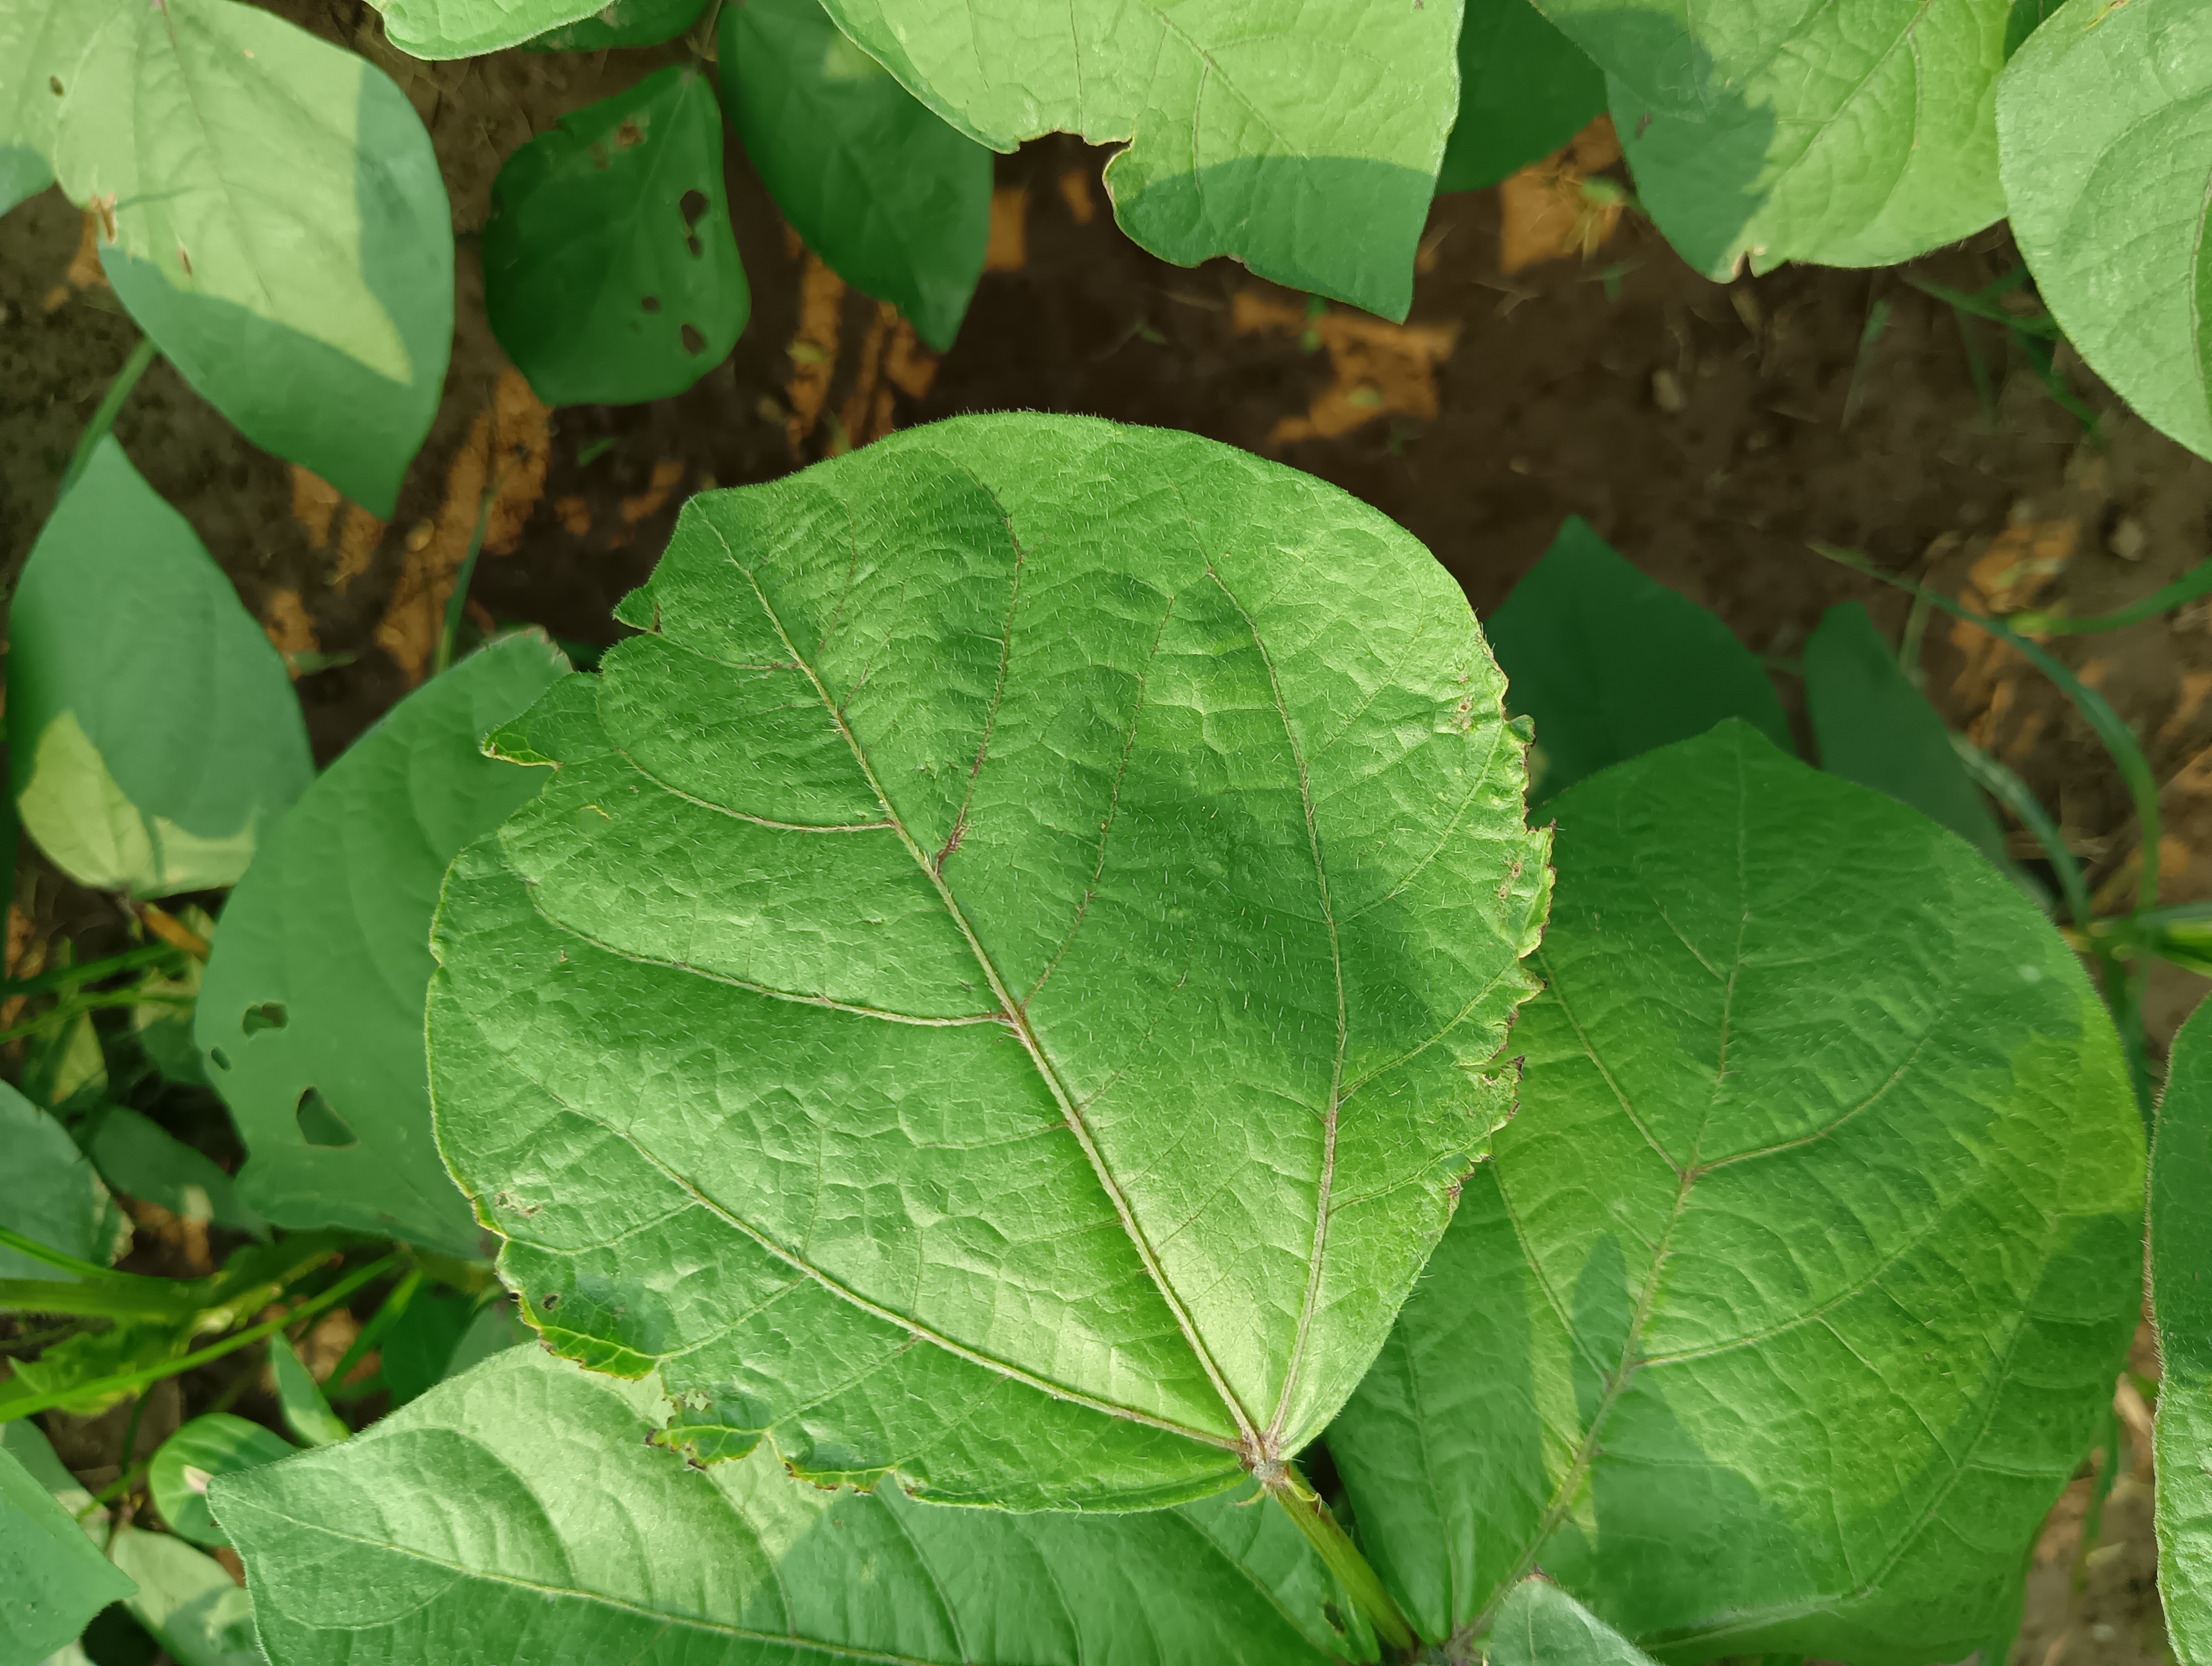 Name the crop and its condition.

mungbean, healthy
